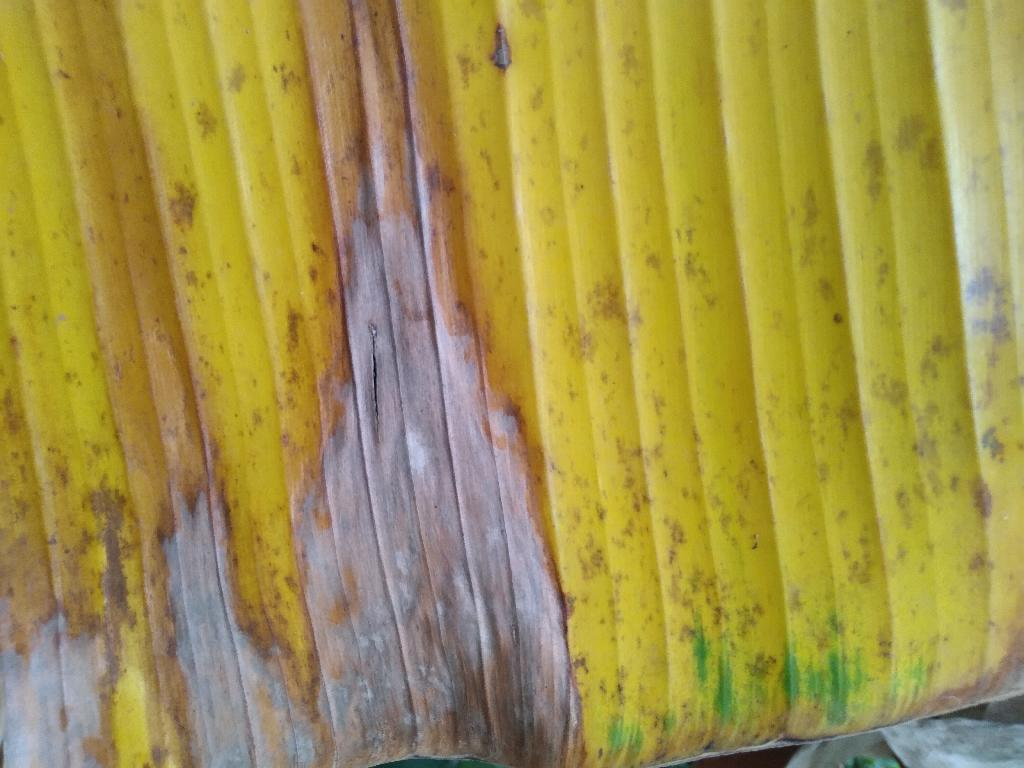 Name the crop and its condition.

banana, fusarium wilt race 1
